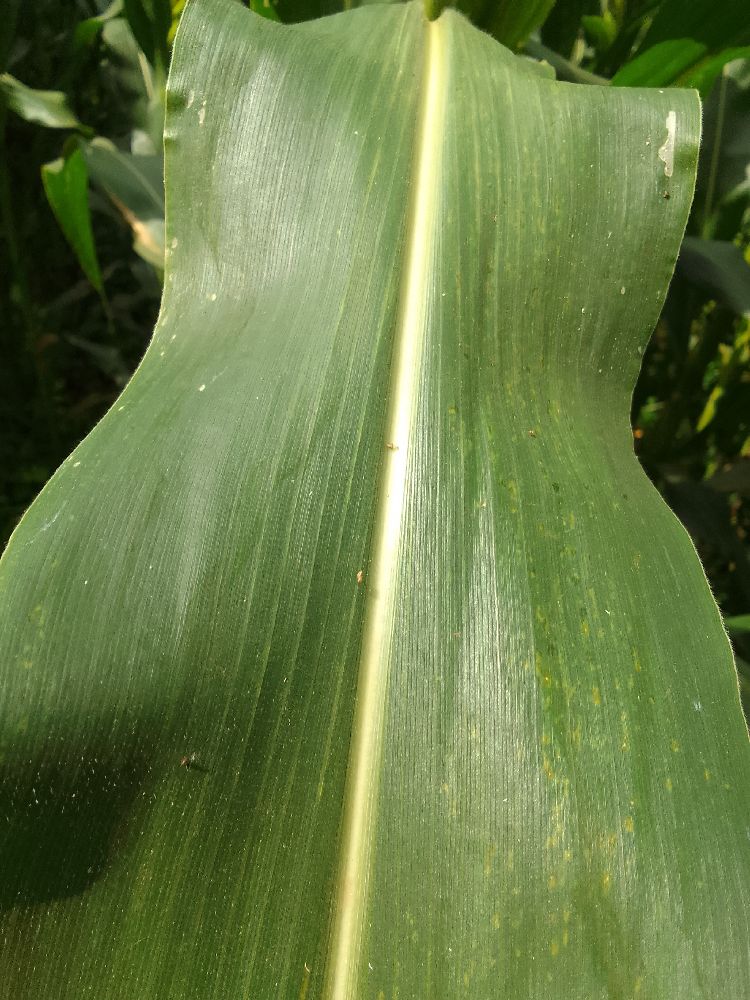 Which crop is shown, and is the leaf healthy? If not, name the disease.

maize, healthy
